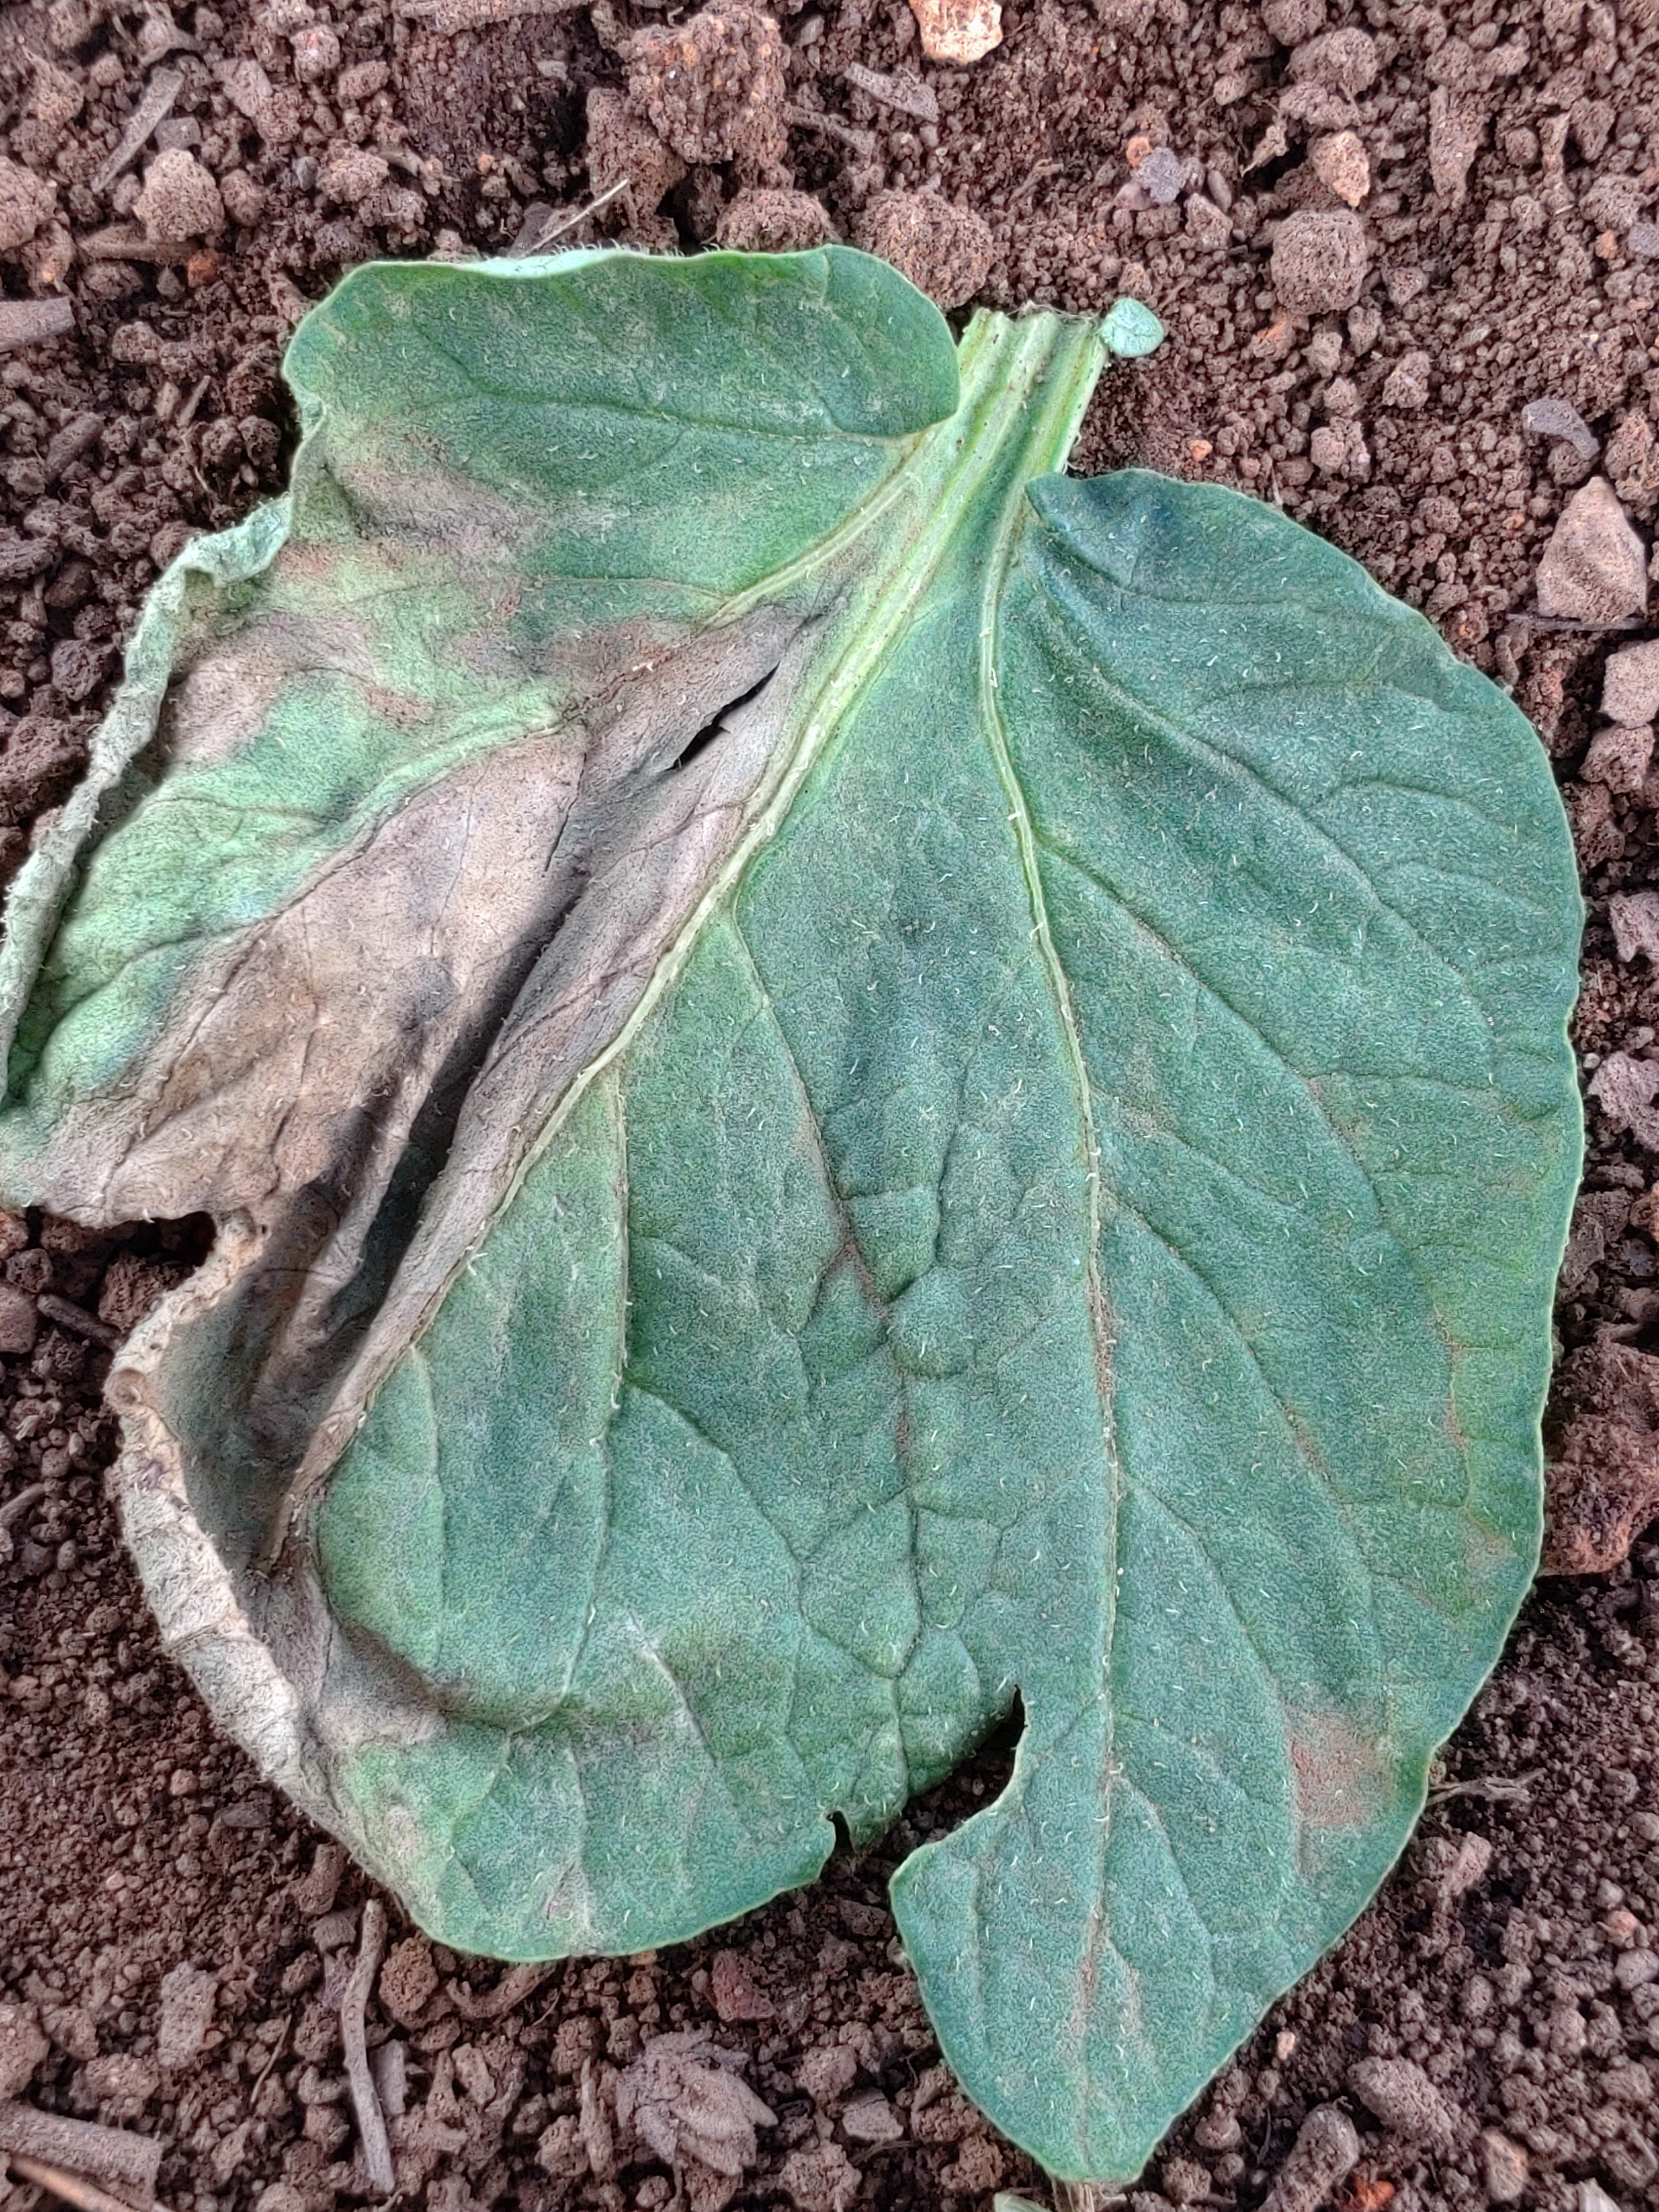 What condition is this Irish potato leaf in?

early blight
